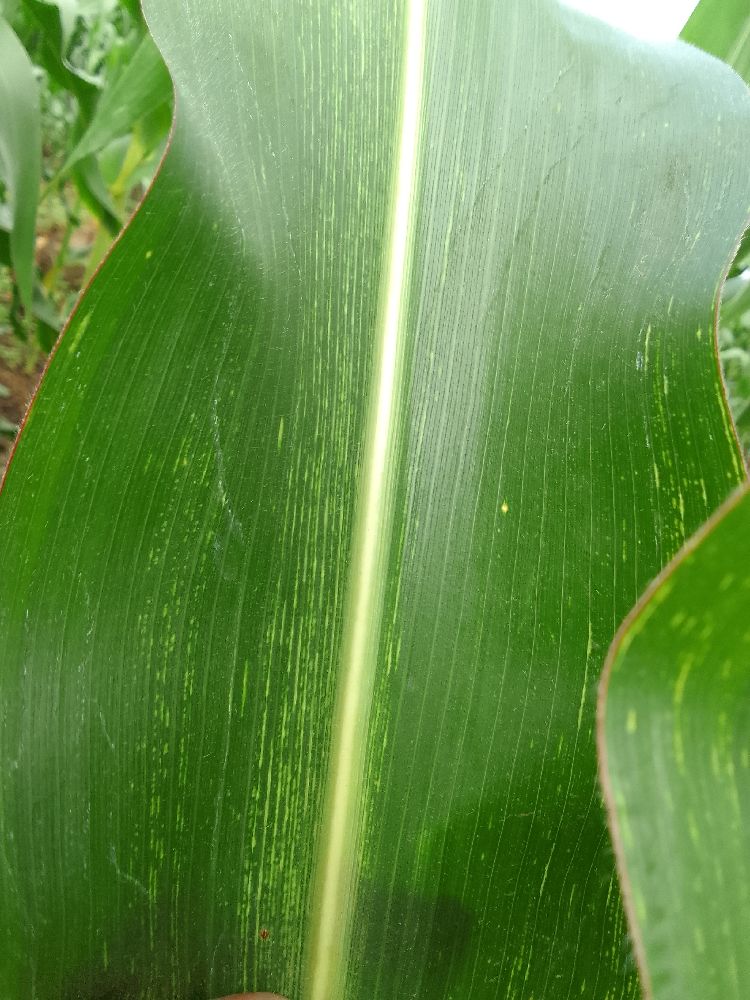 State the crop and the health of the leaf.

maize, maize streak virus
